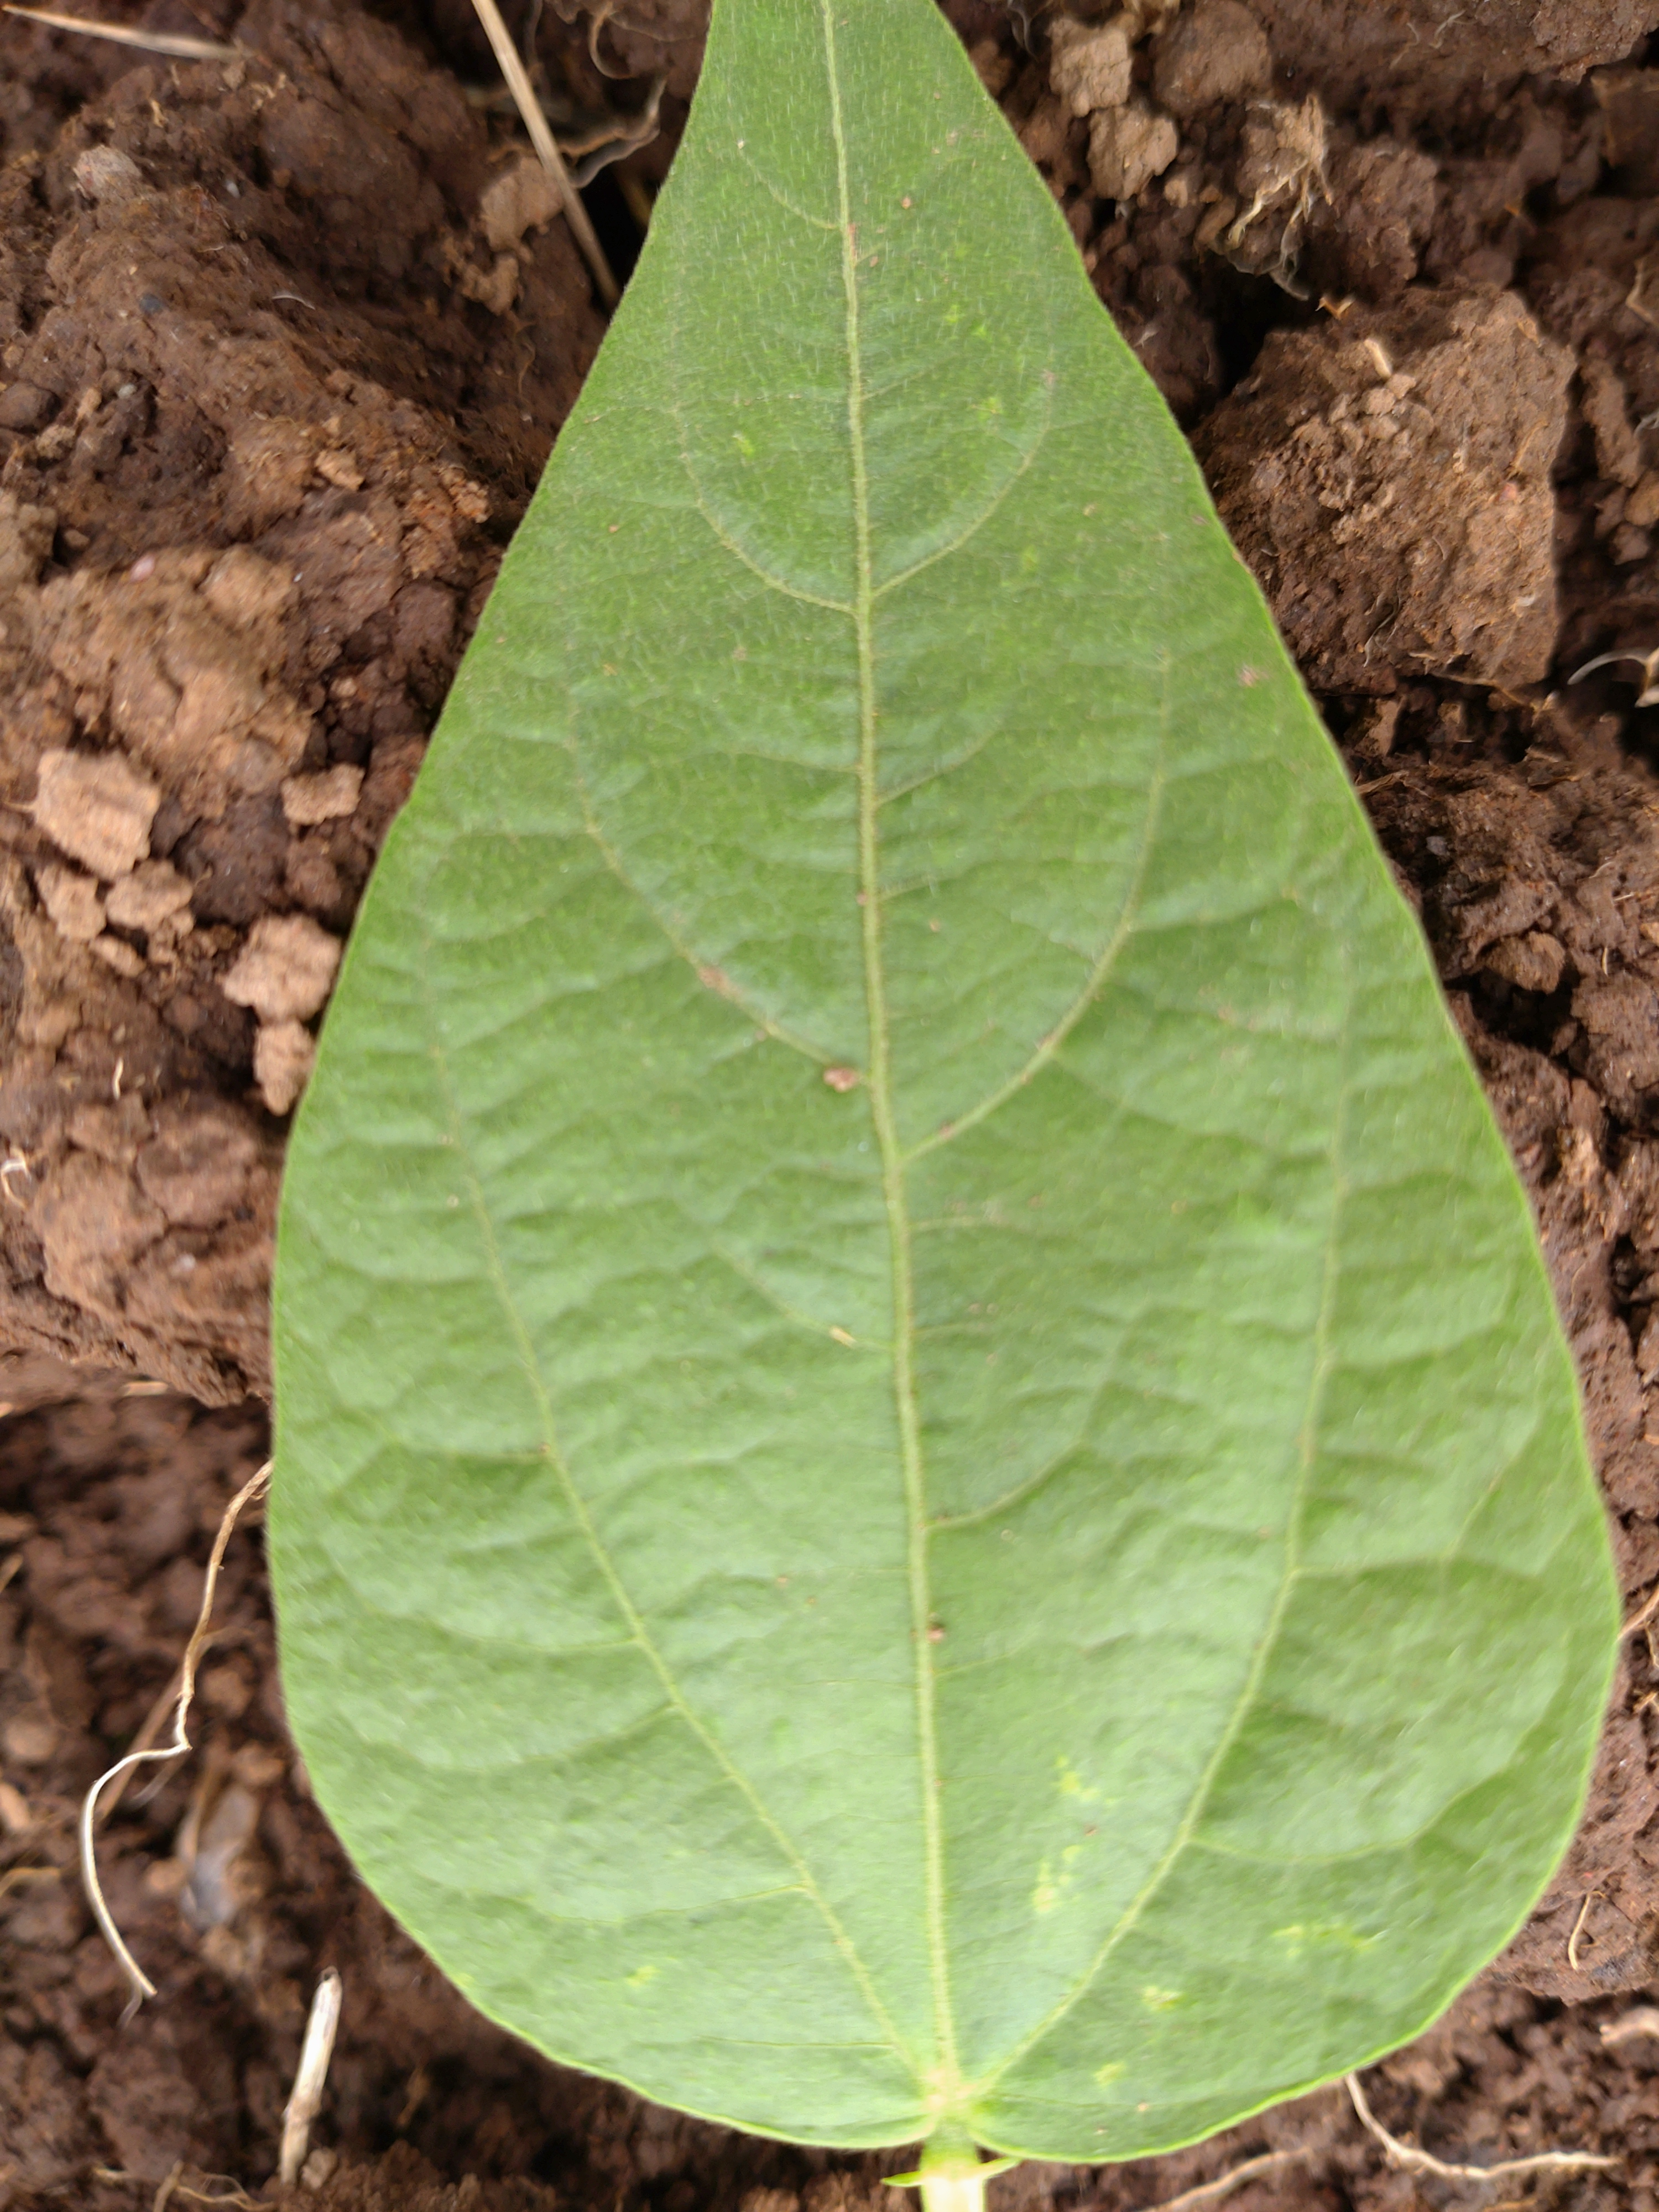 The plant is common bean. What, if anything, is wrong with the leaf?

healthy
